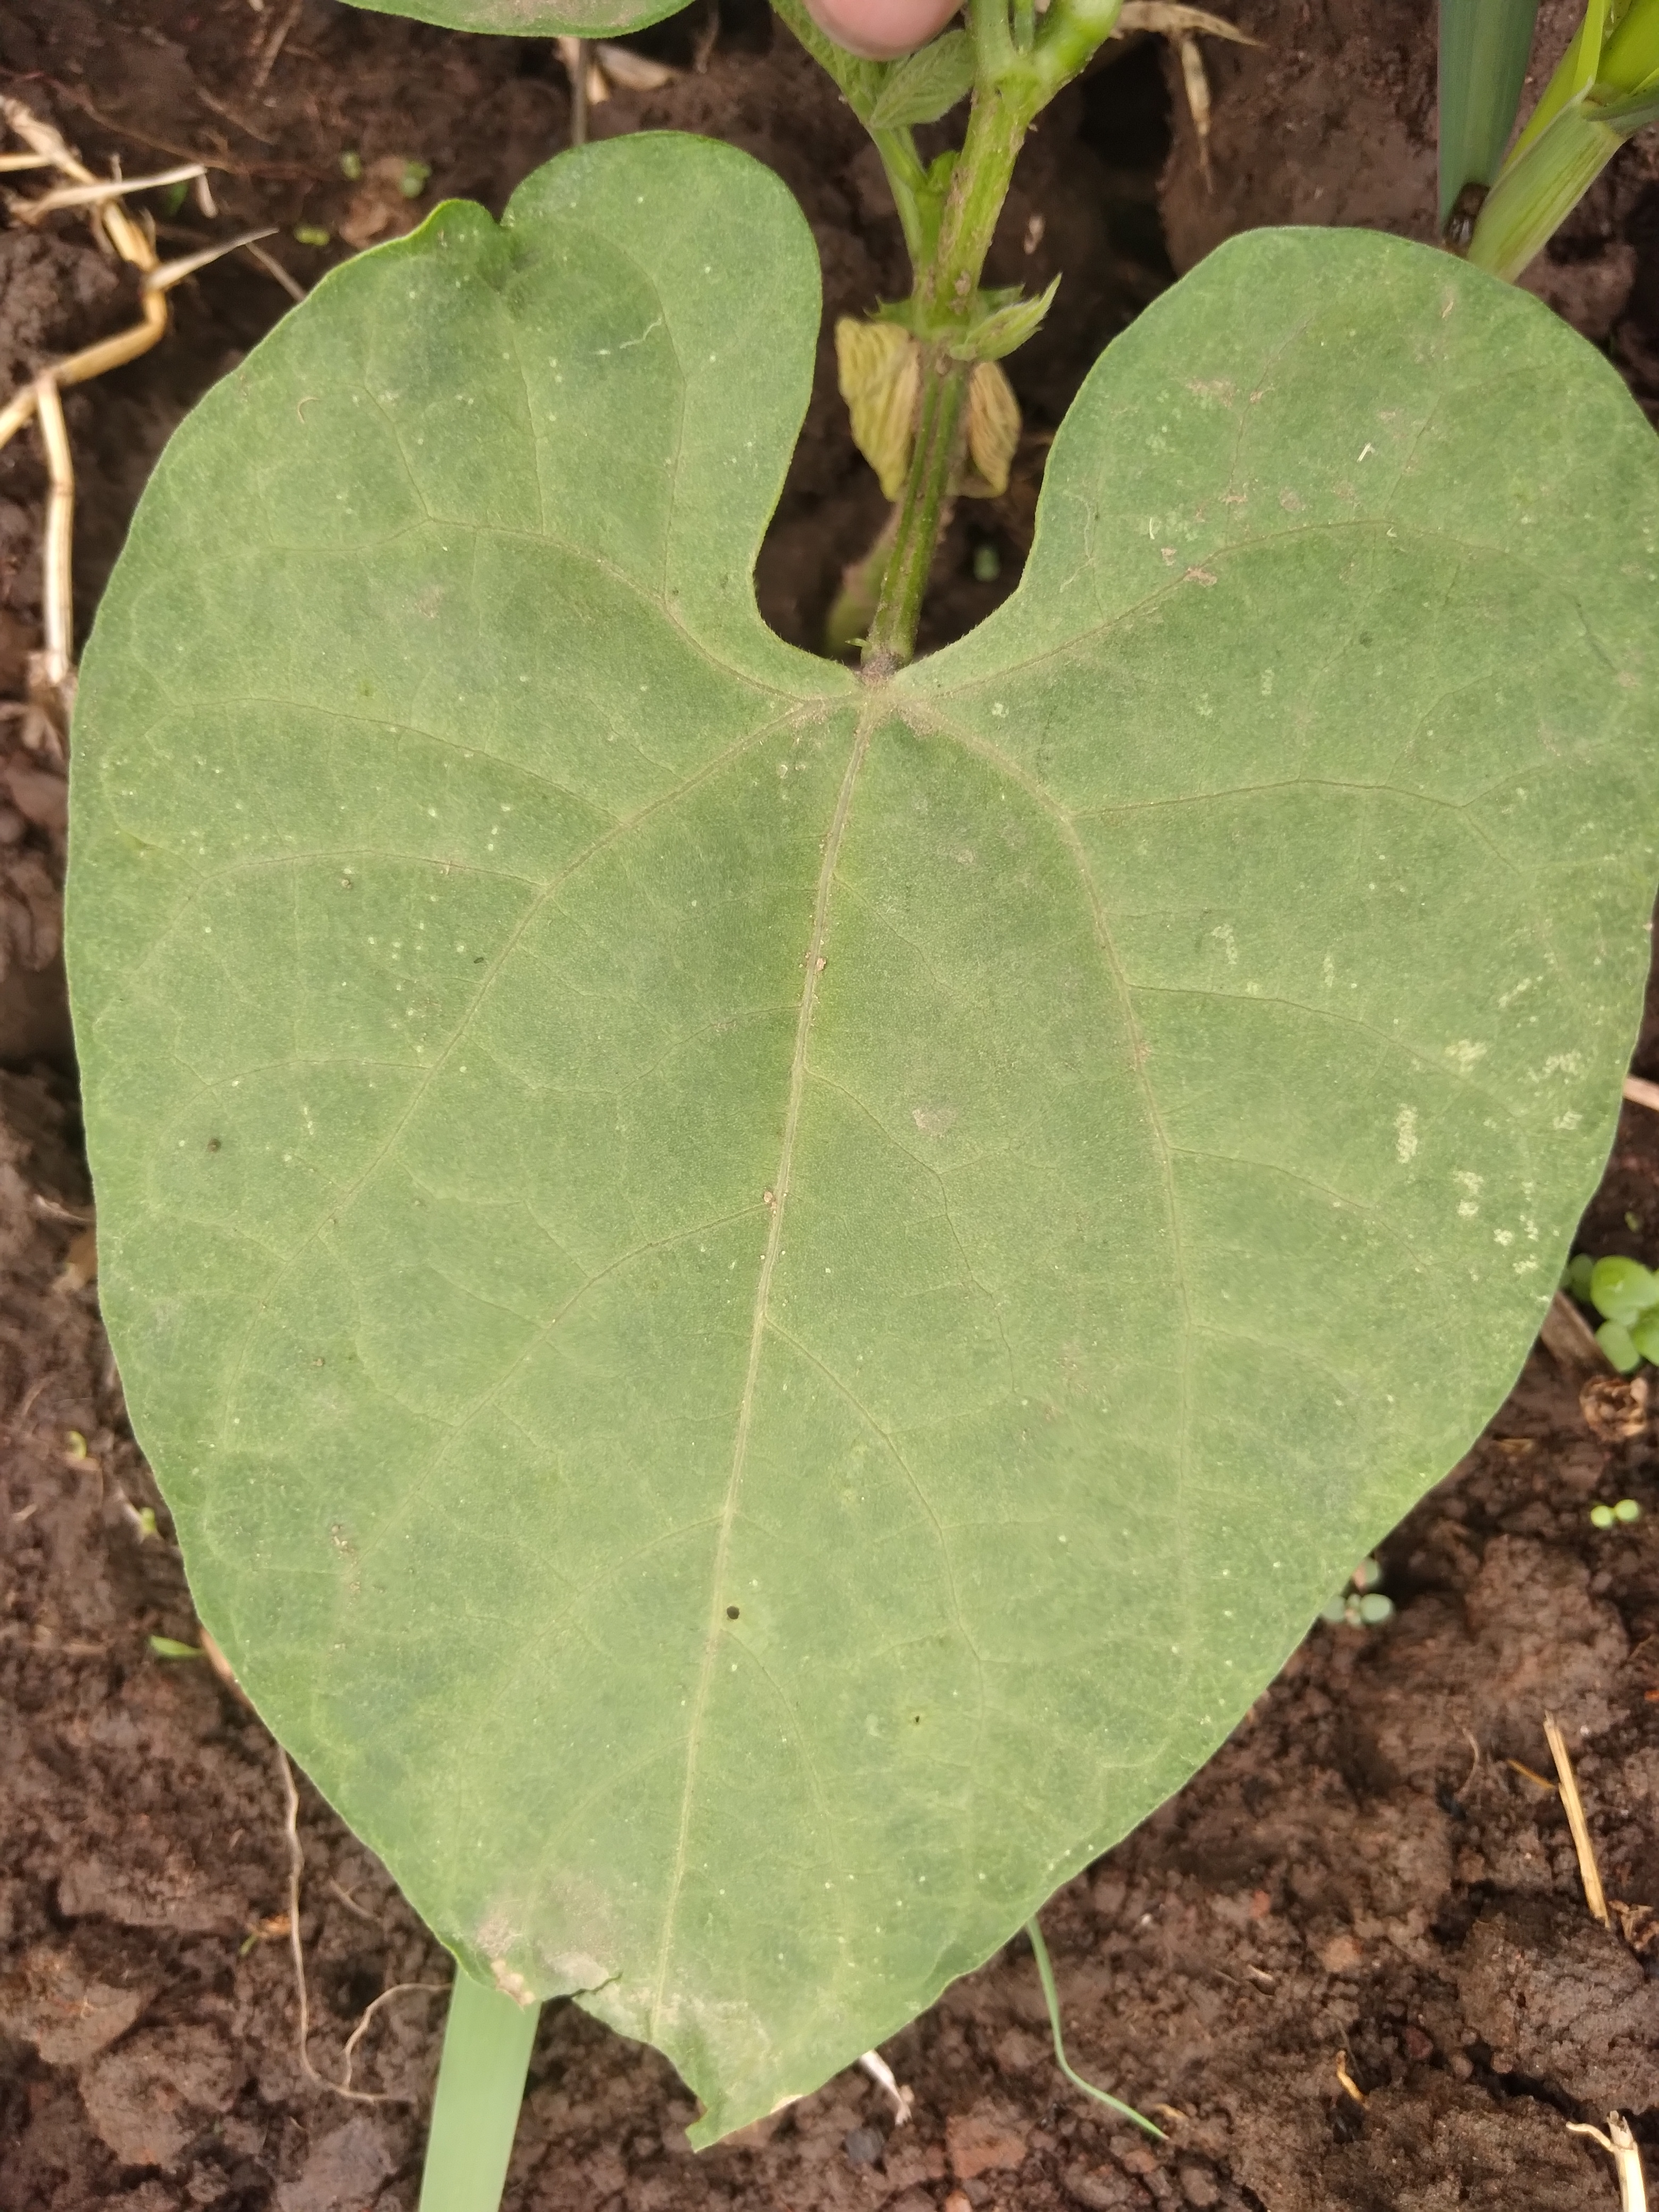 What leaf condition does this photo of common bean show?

healthy
